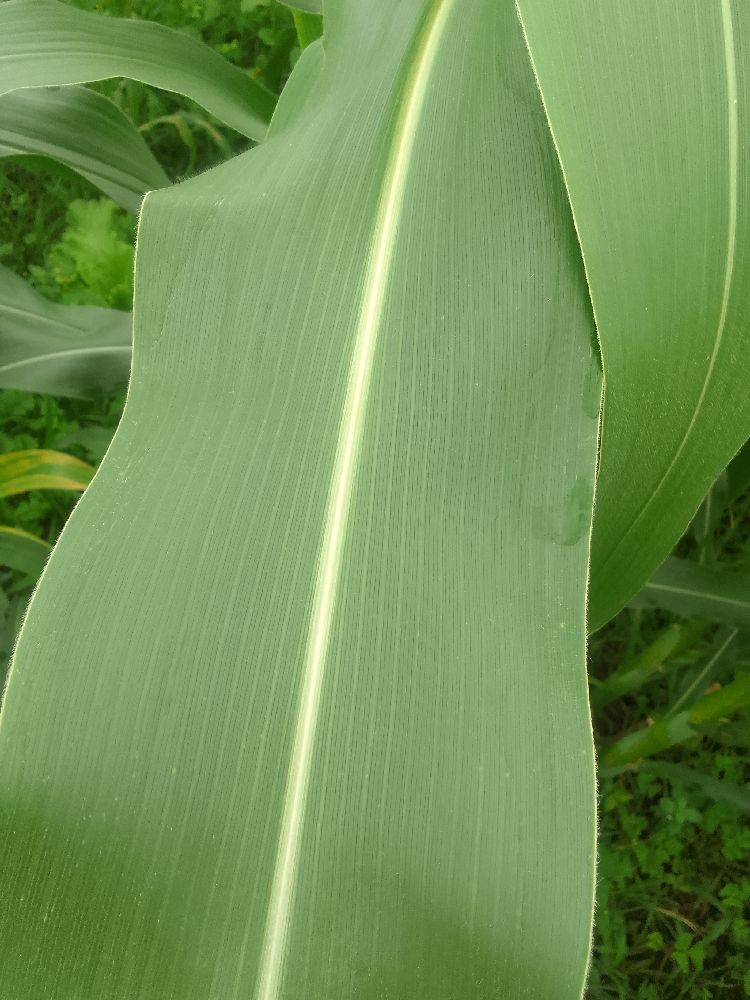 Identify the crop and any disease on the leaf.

maize, healthy
